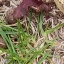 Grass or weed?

grass
